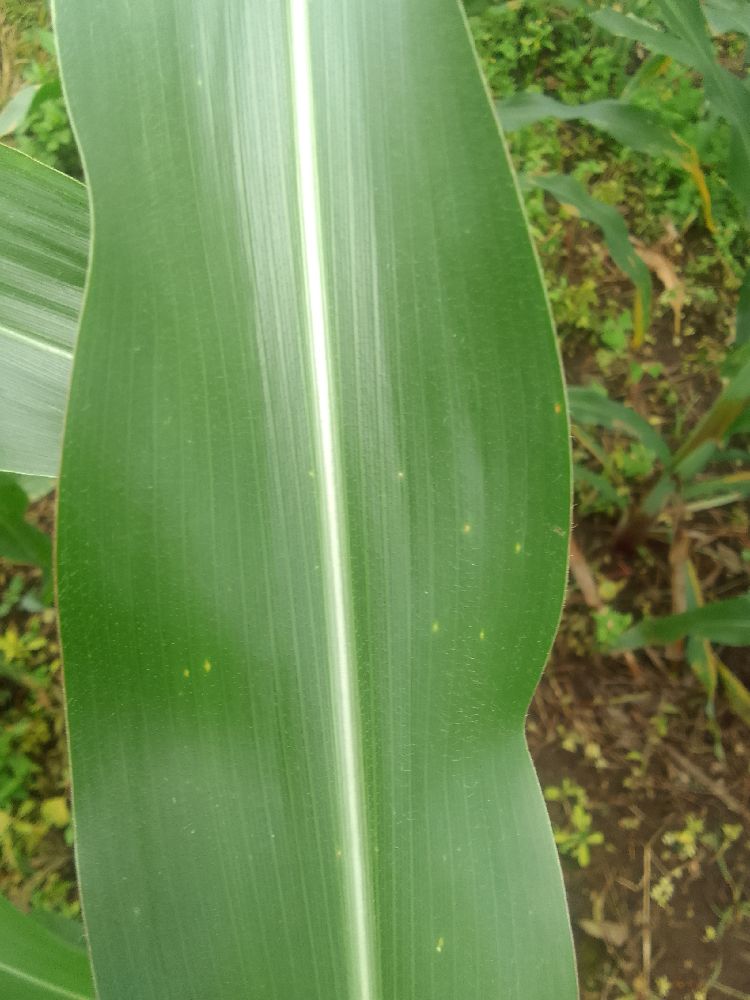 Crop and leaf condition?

maize, healthy
